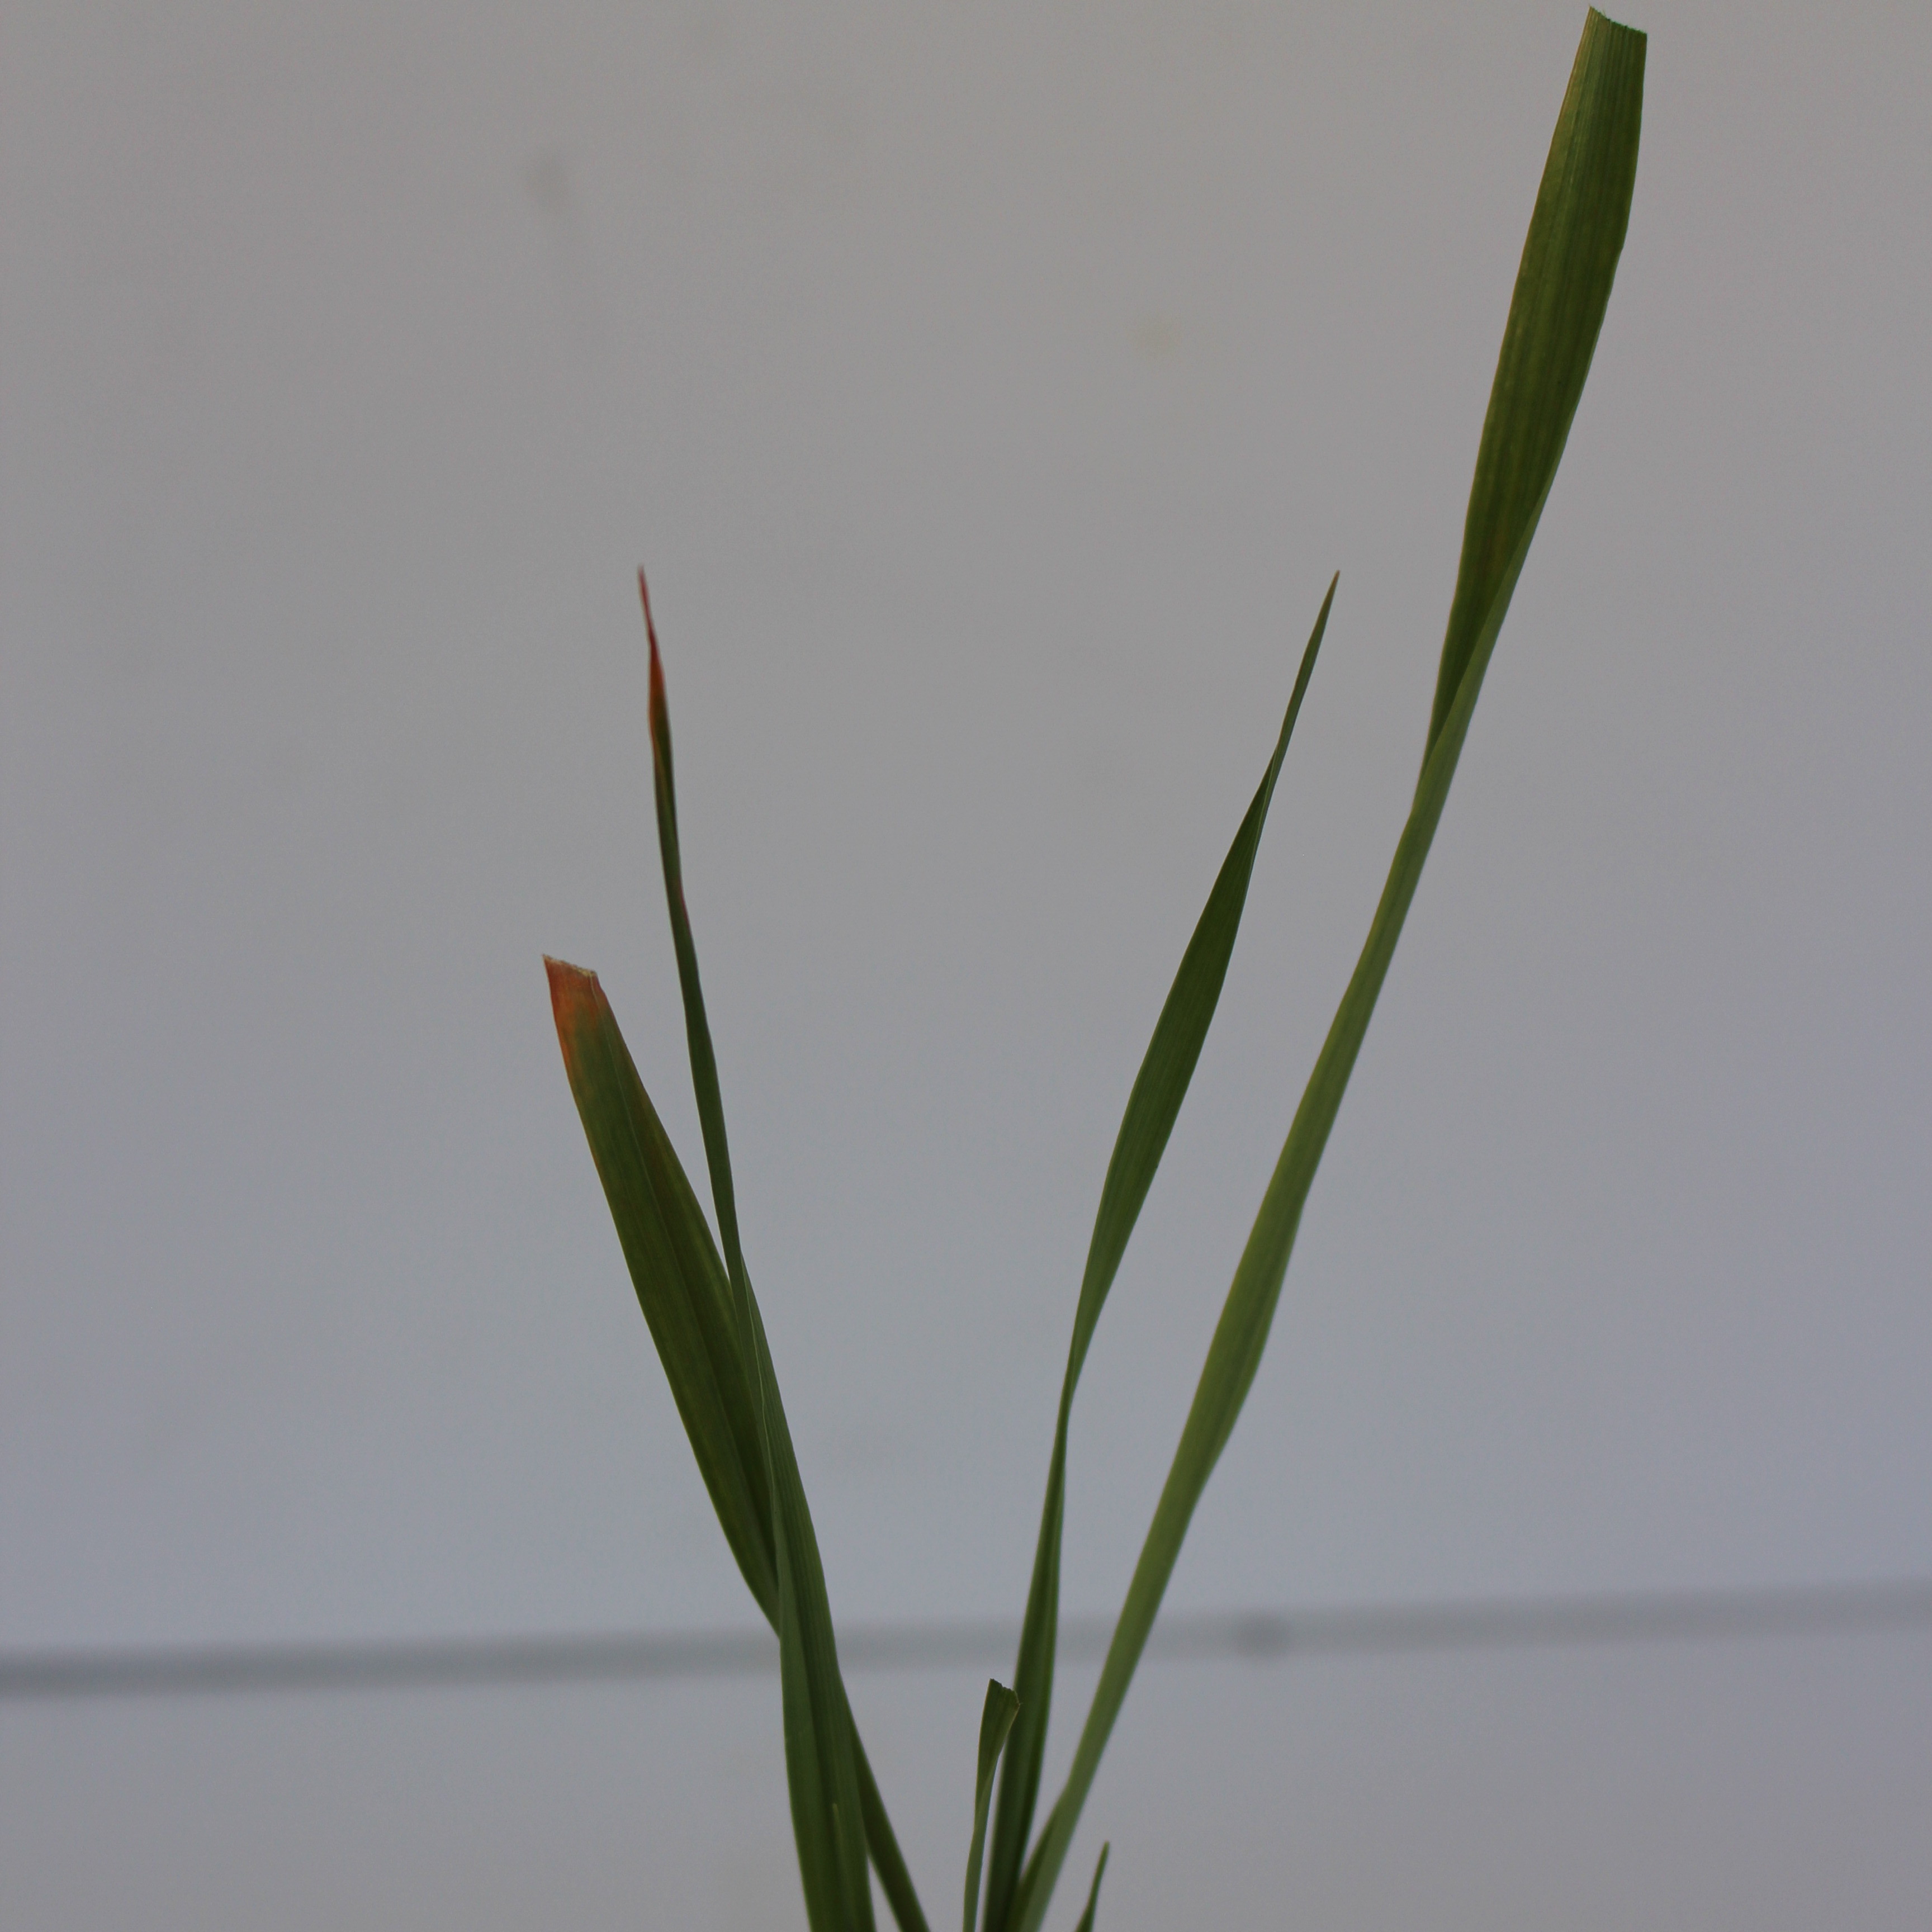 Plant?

Avena sterilis
